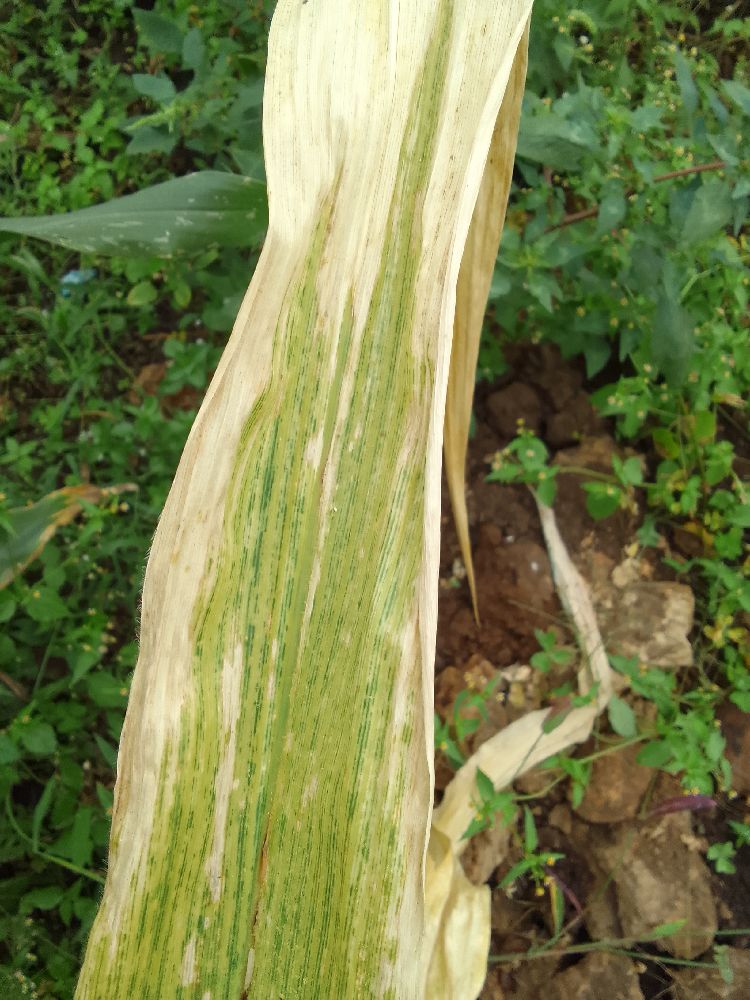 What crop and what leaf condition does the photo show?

maize, maize lethal necrosis
